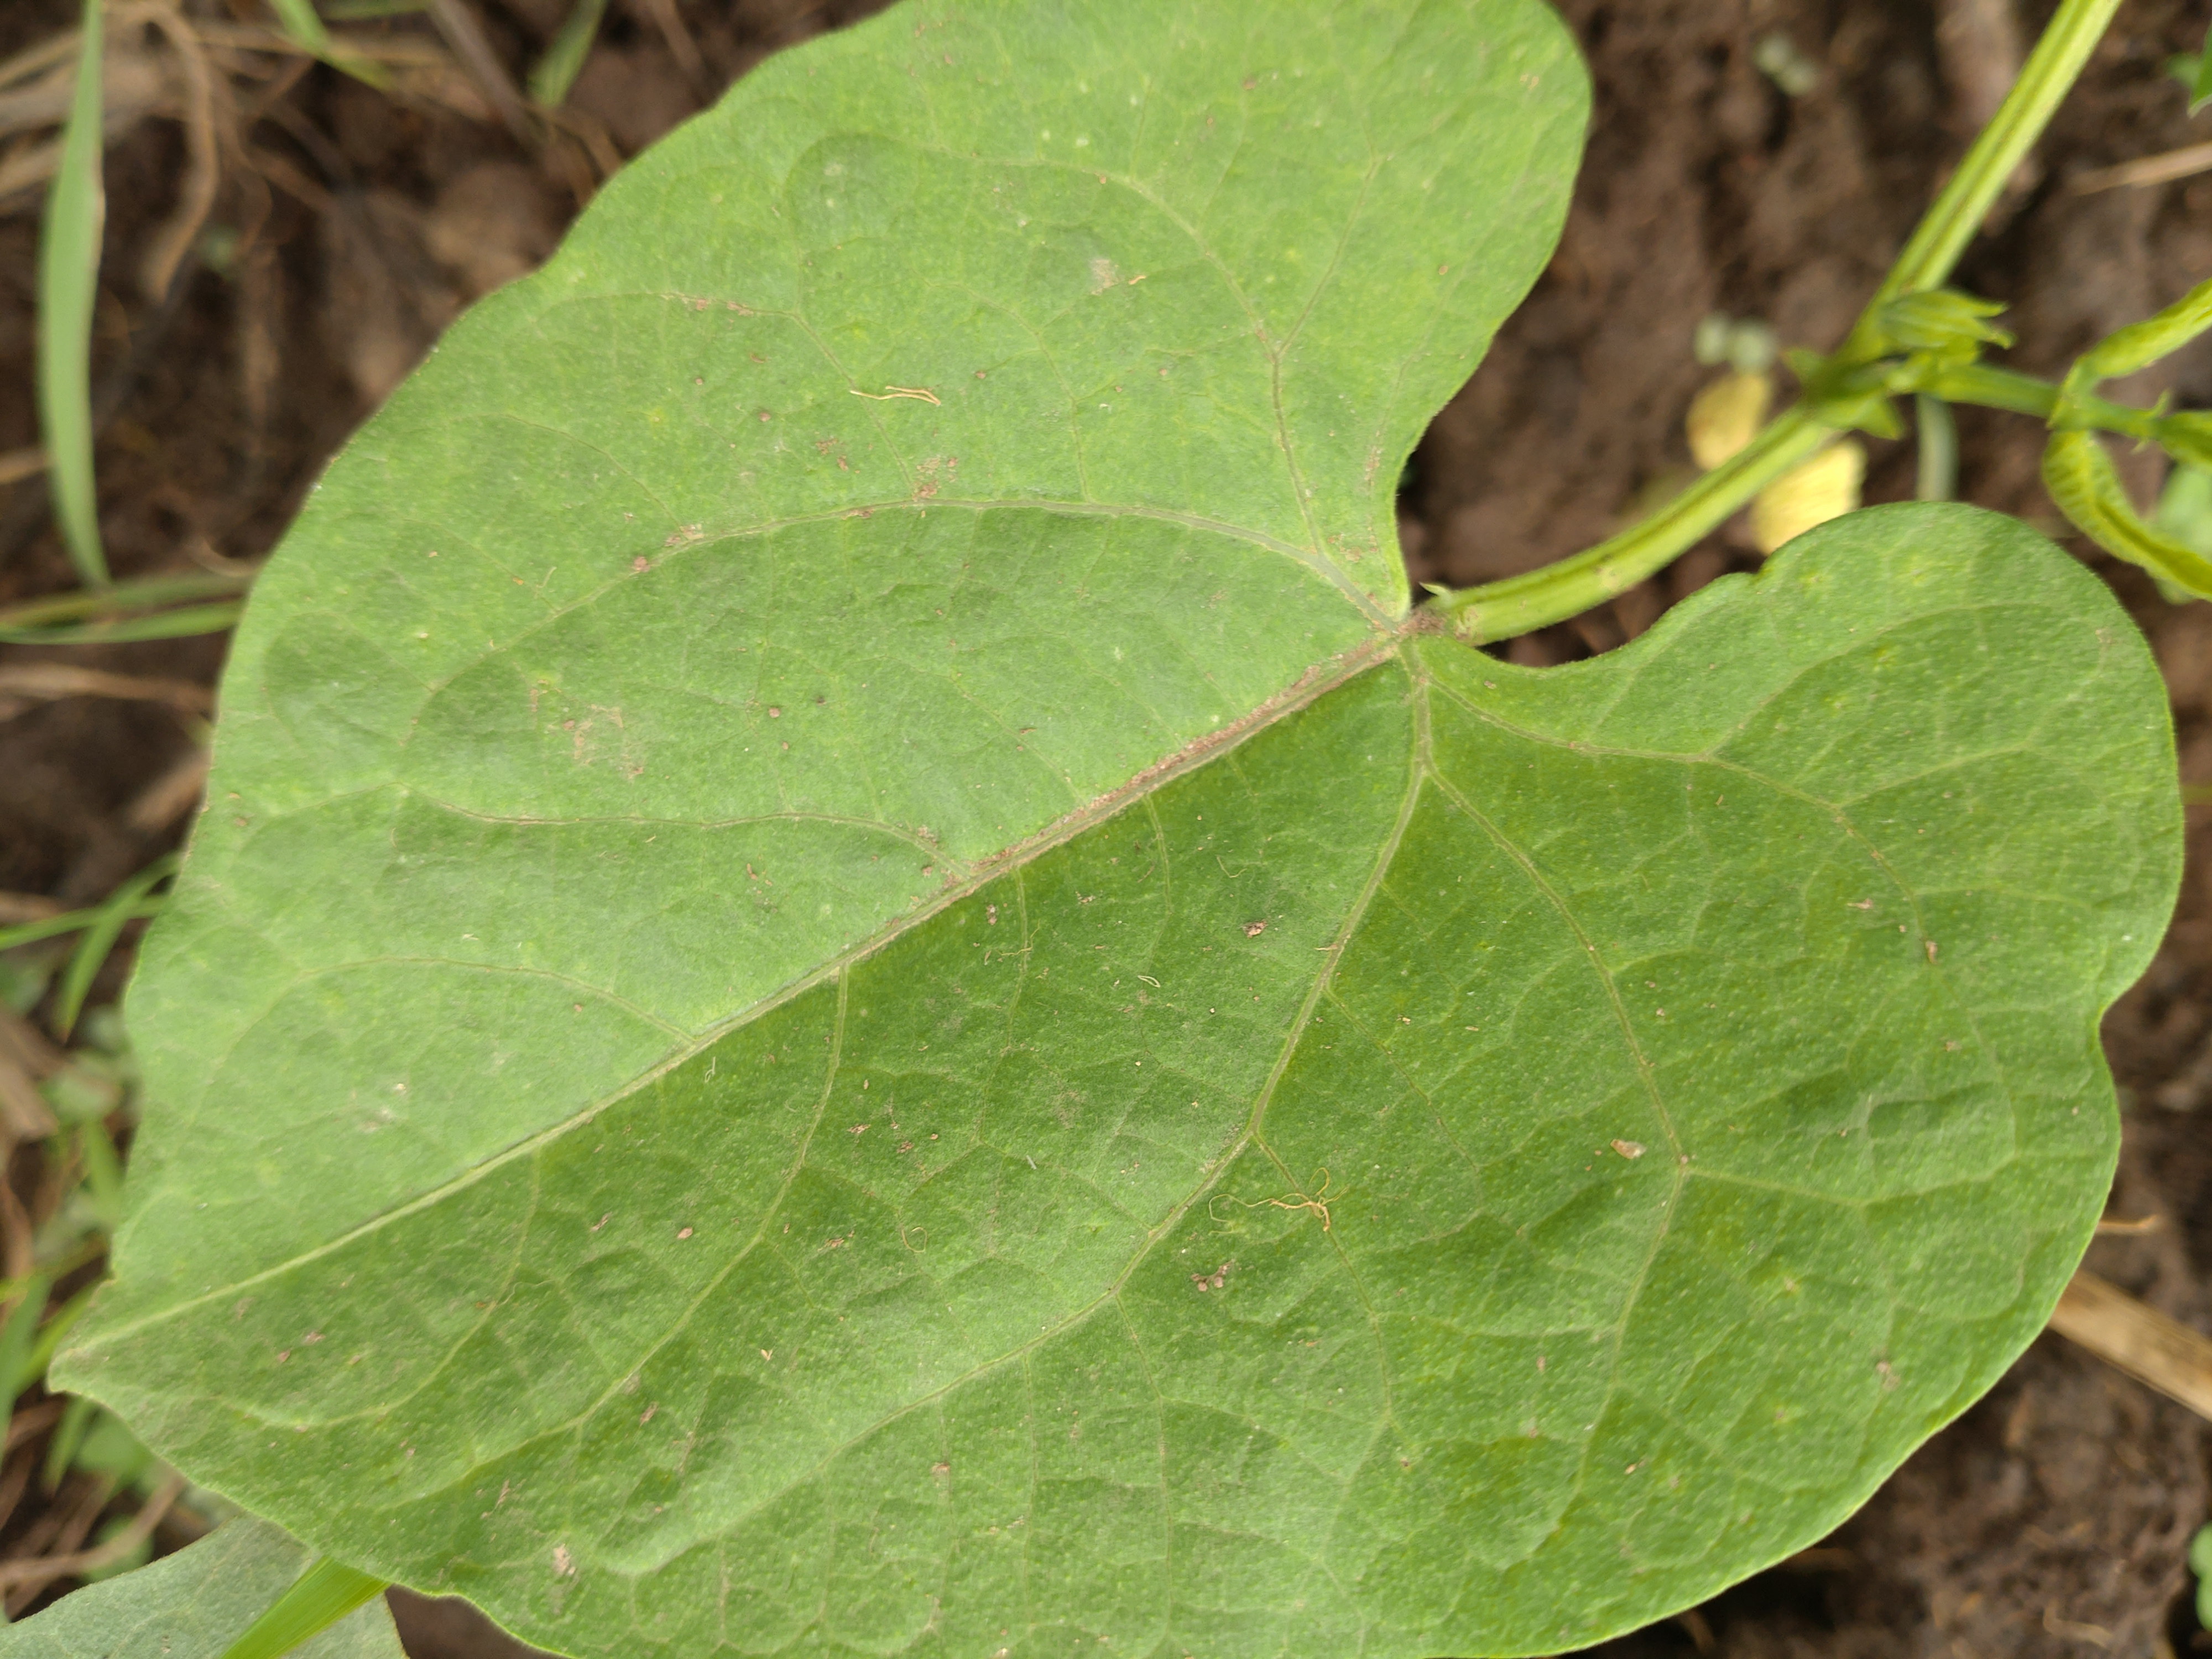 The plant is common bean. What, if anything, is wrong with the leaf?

healthy
